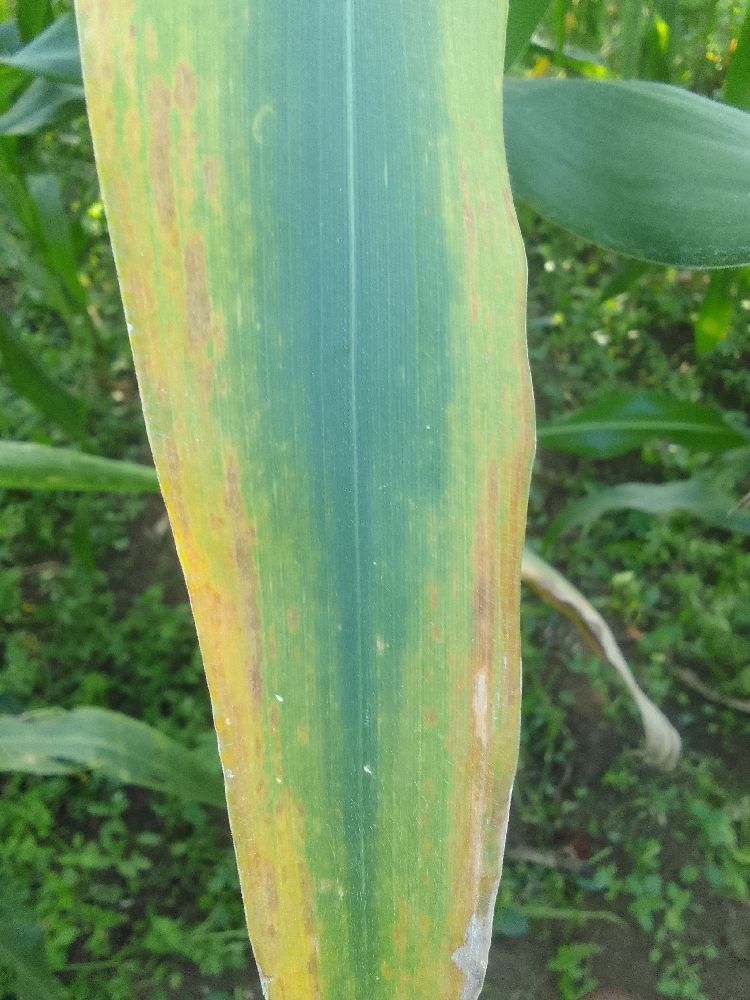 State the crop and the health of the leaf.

maize, maize lethal necrosis
